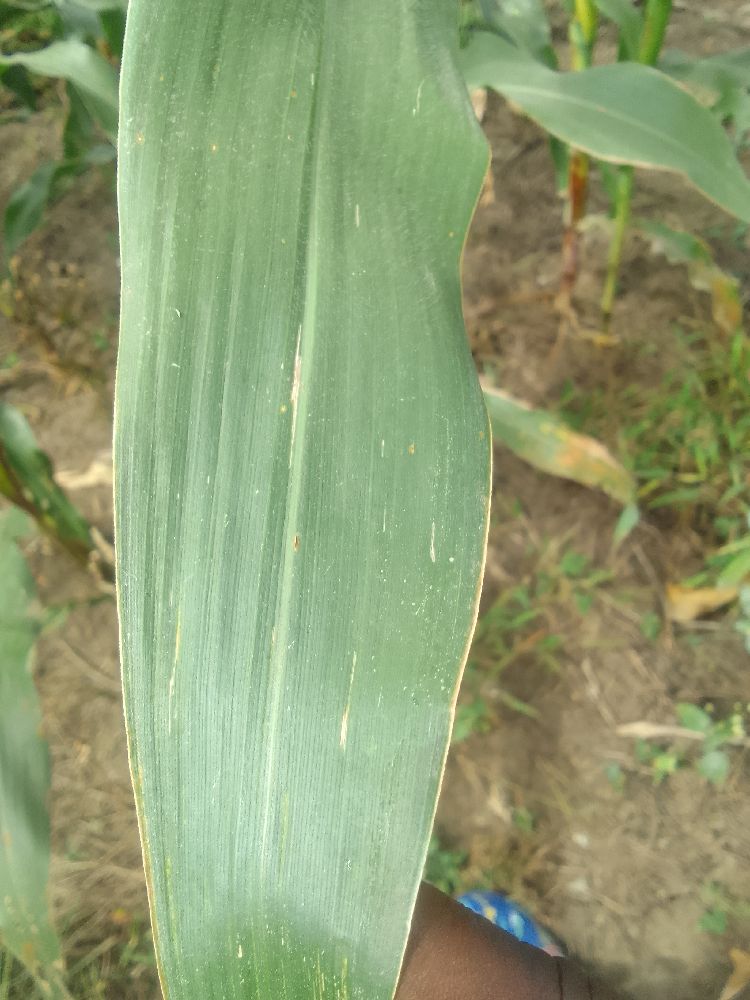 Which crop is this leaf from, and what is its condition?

maize, healthy
